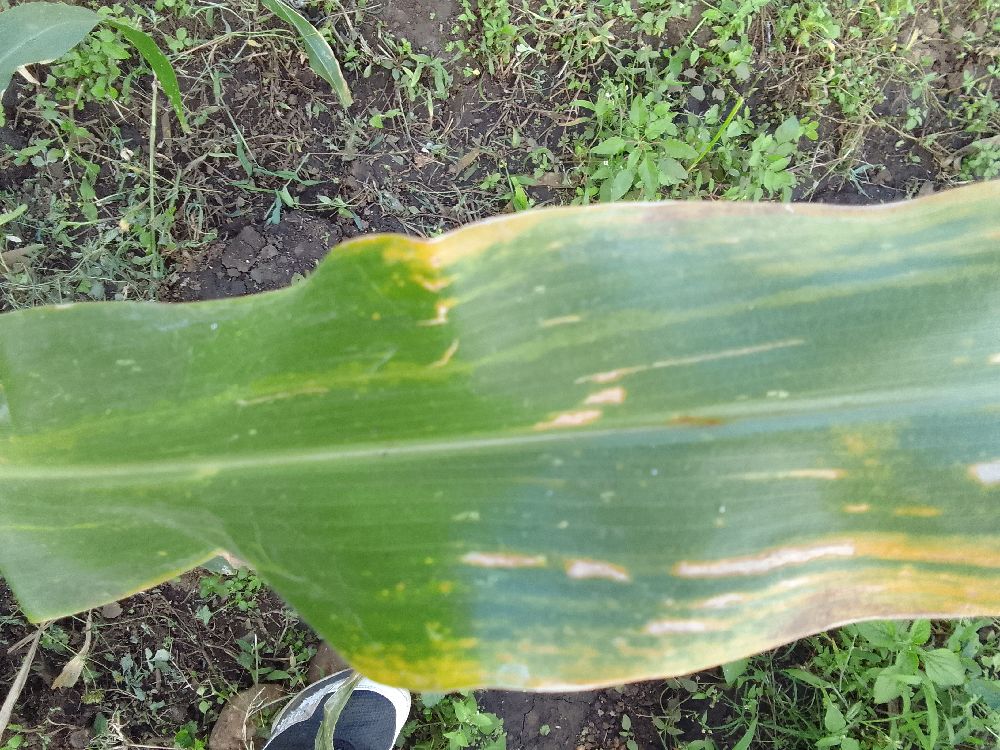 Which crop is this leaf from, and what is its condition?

maize, maize lethal necrosis
